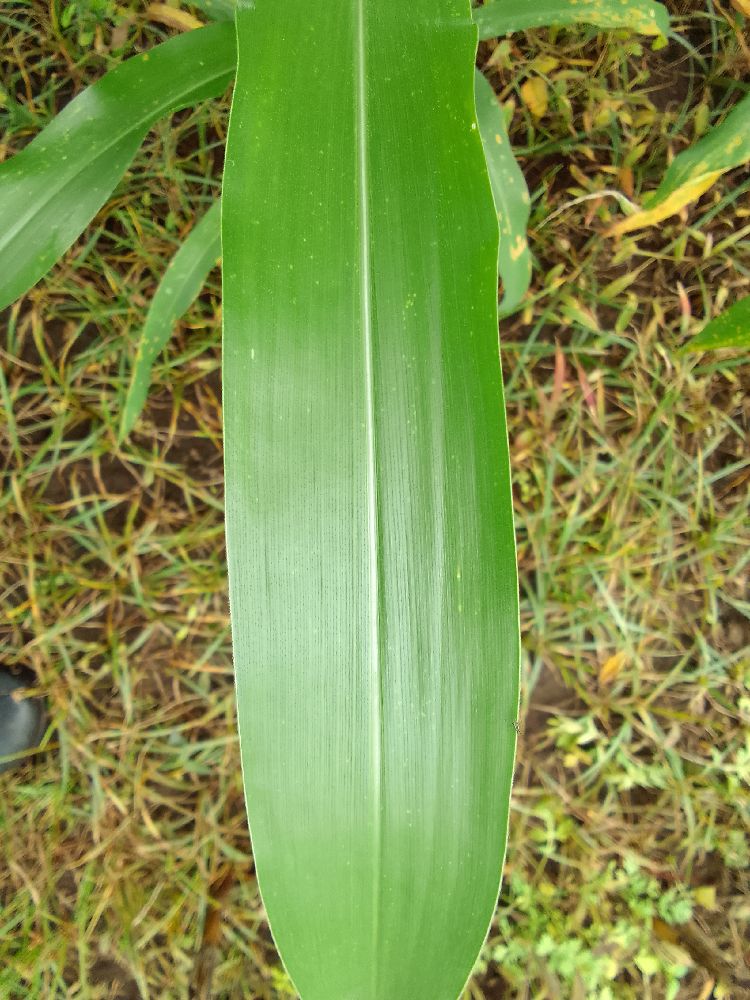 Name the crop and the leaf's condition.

maize, healthy
